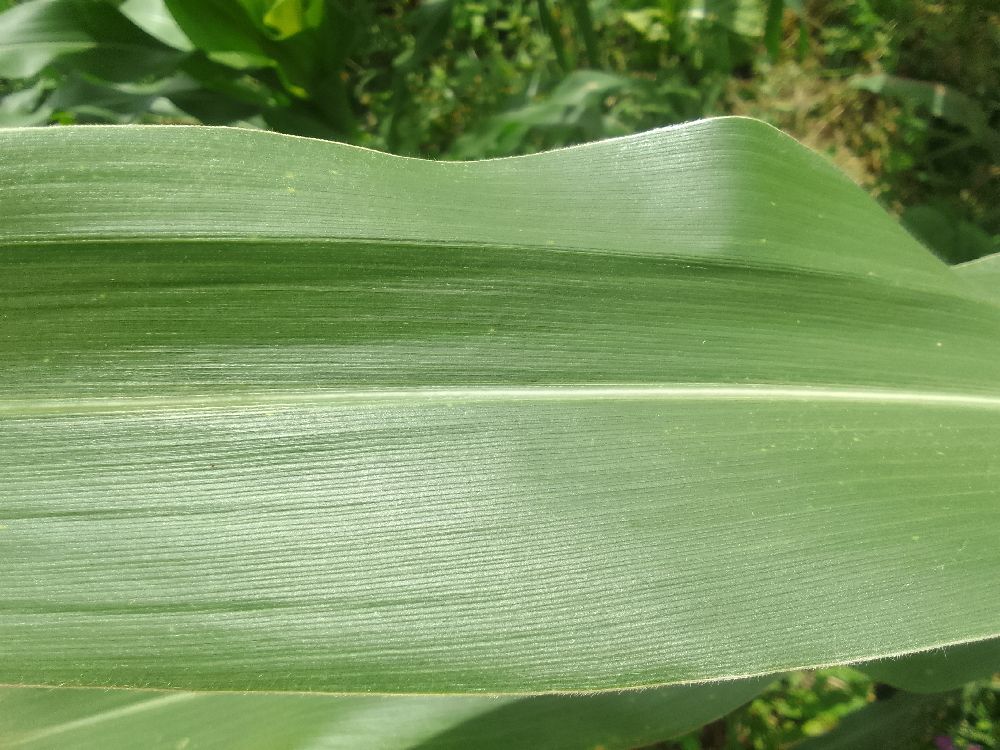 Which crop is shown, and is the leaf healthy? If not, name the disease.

maize, healthy
